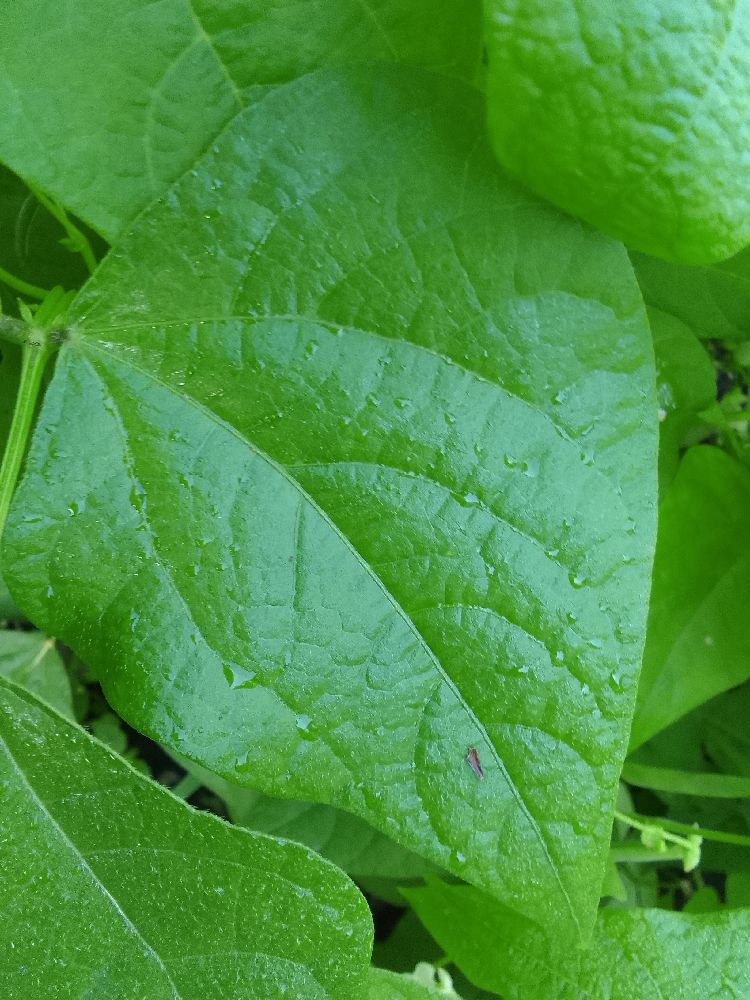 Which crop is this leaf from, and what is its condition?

common bean, healthy
